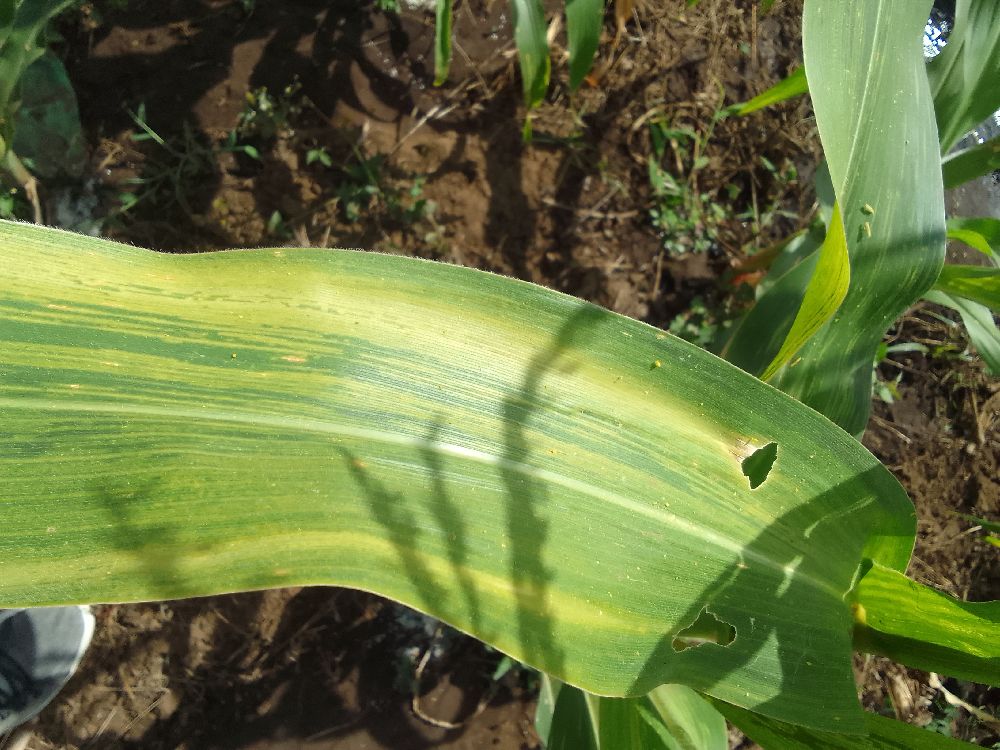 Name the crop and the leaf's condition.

maize, maize lethal necrosis
